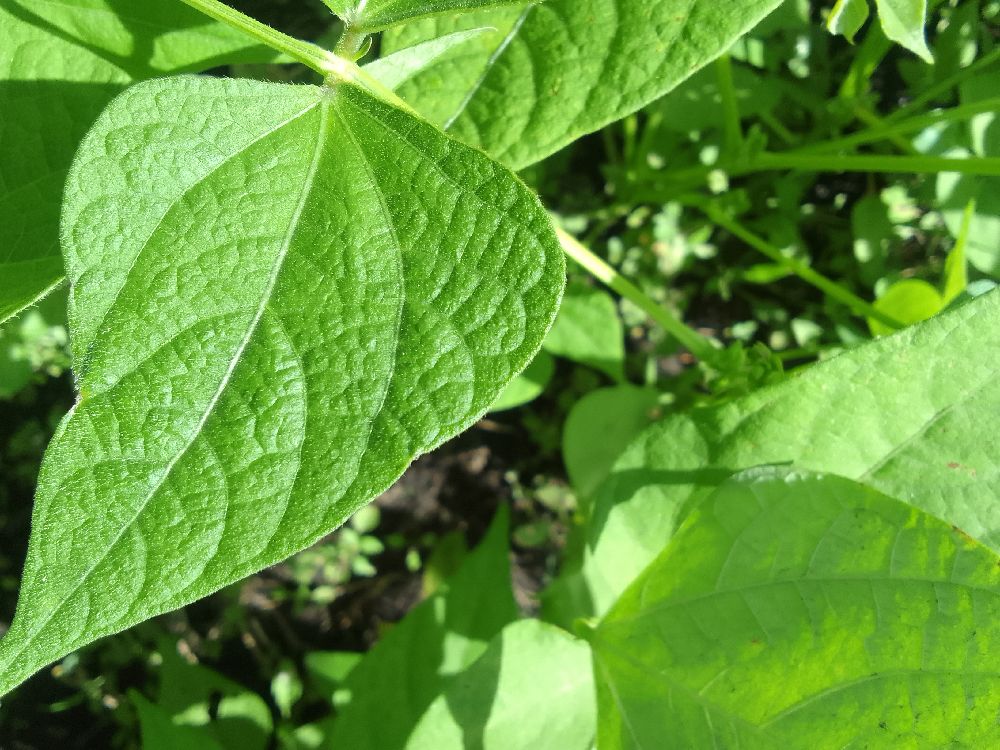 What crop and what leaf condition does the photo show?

common bean, healthy
